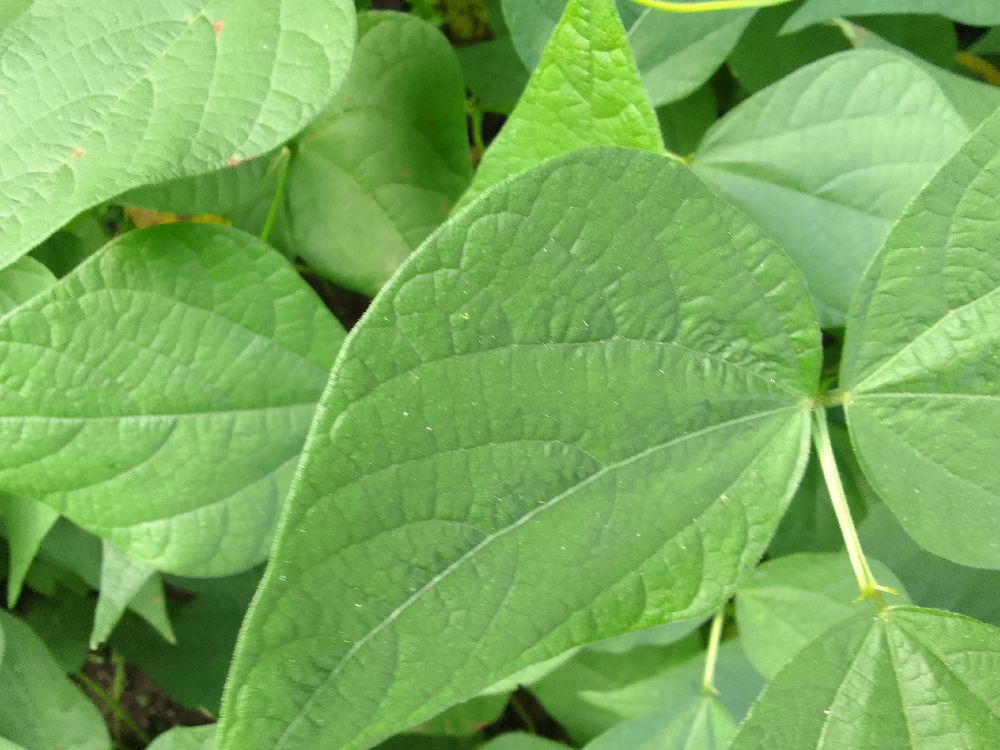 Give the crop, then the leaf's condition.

common bean, healthy
